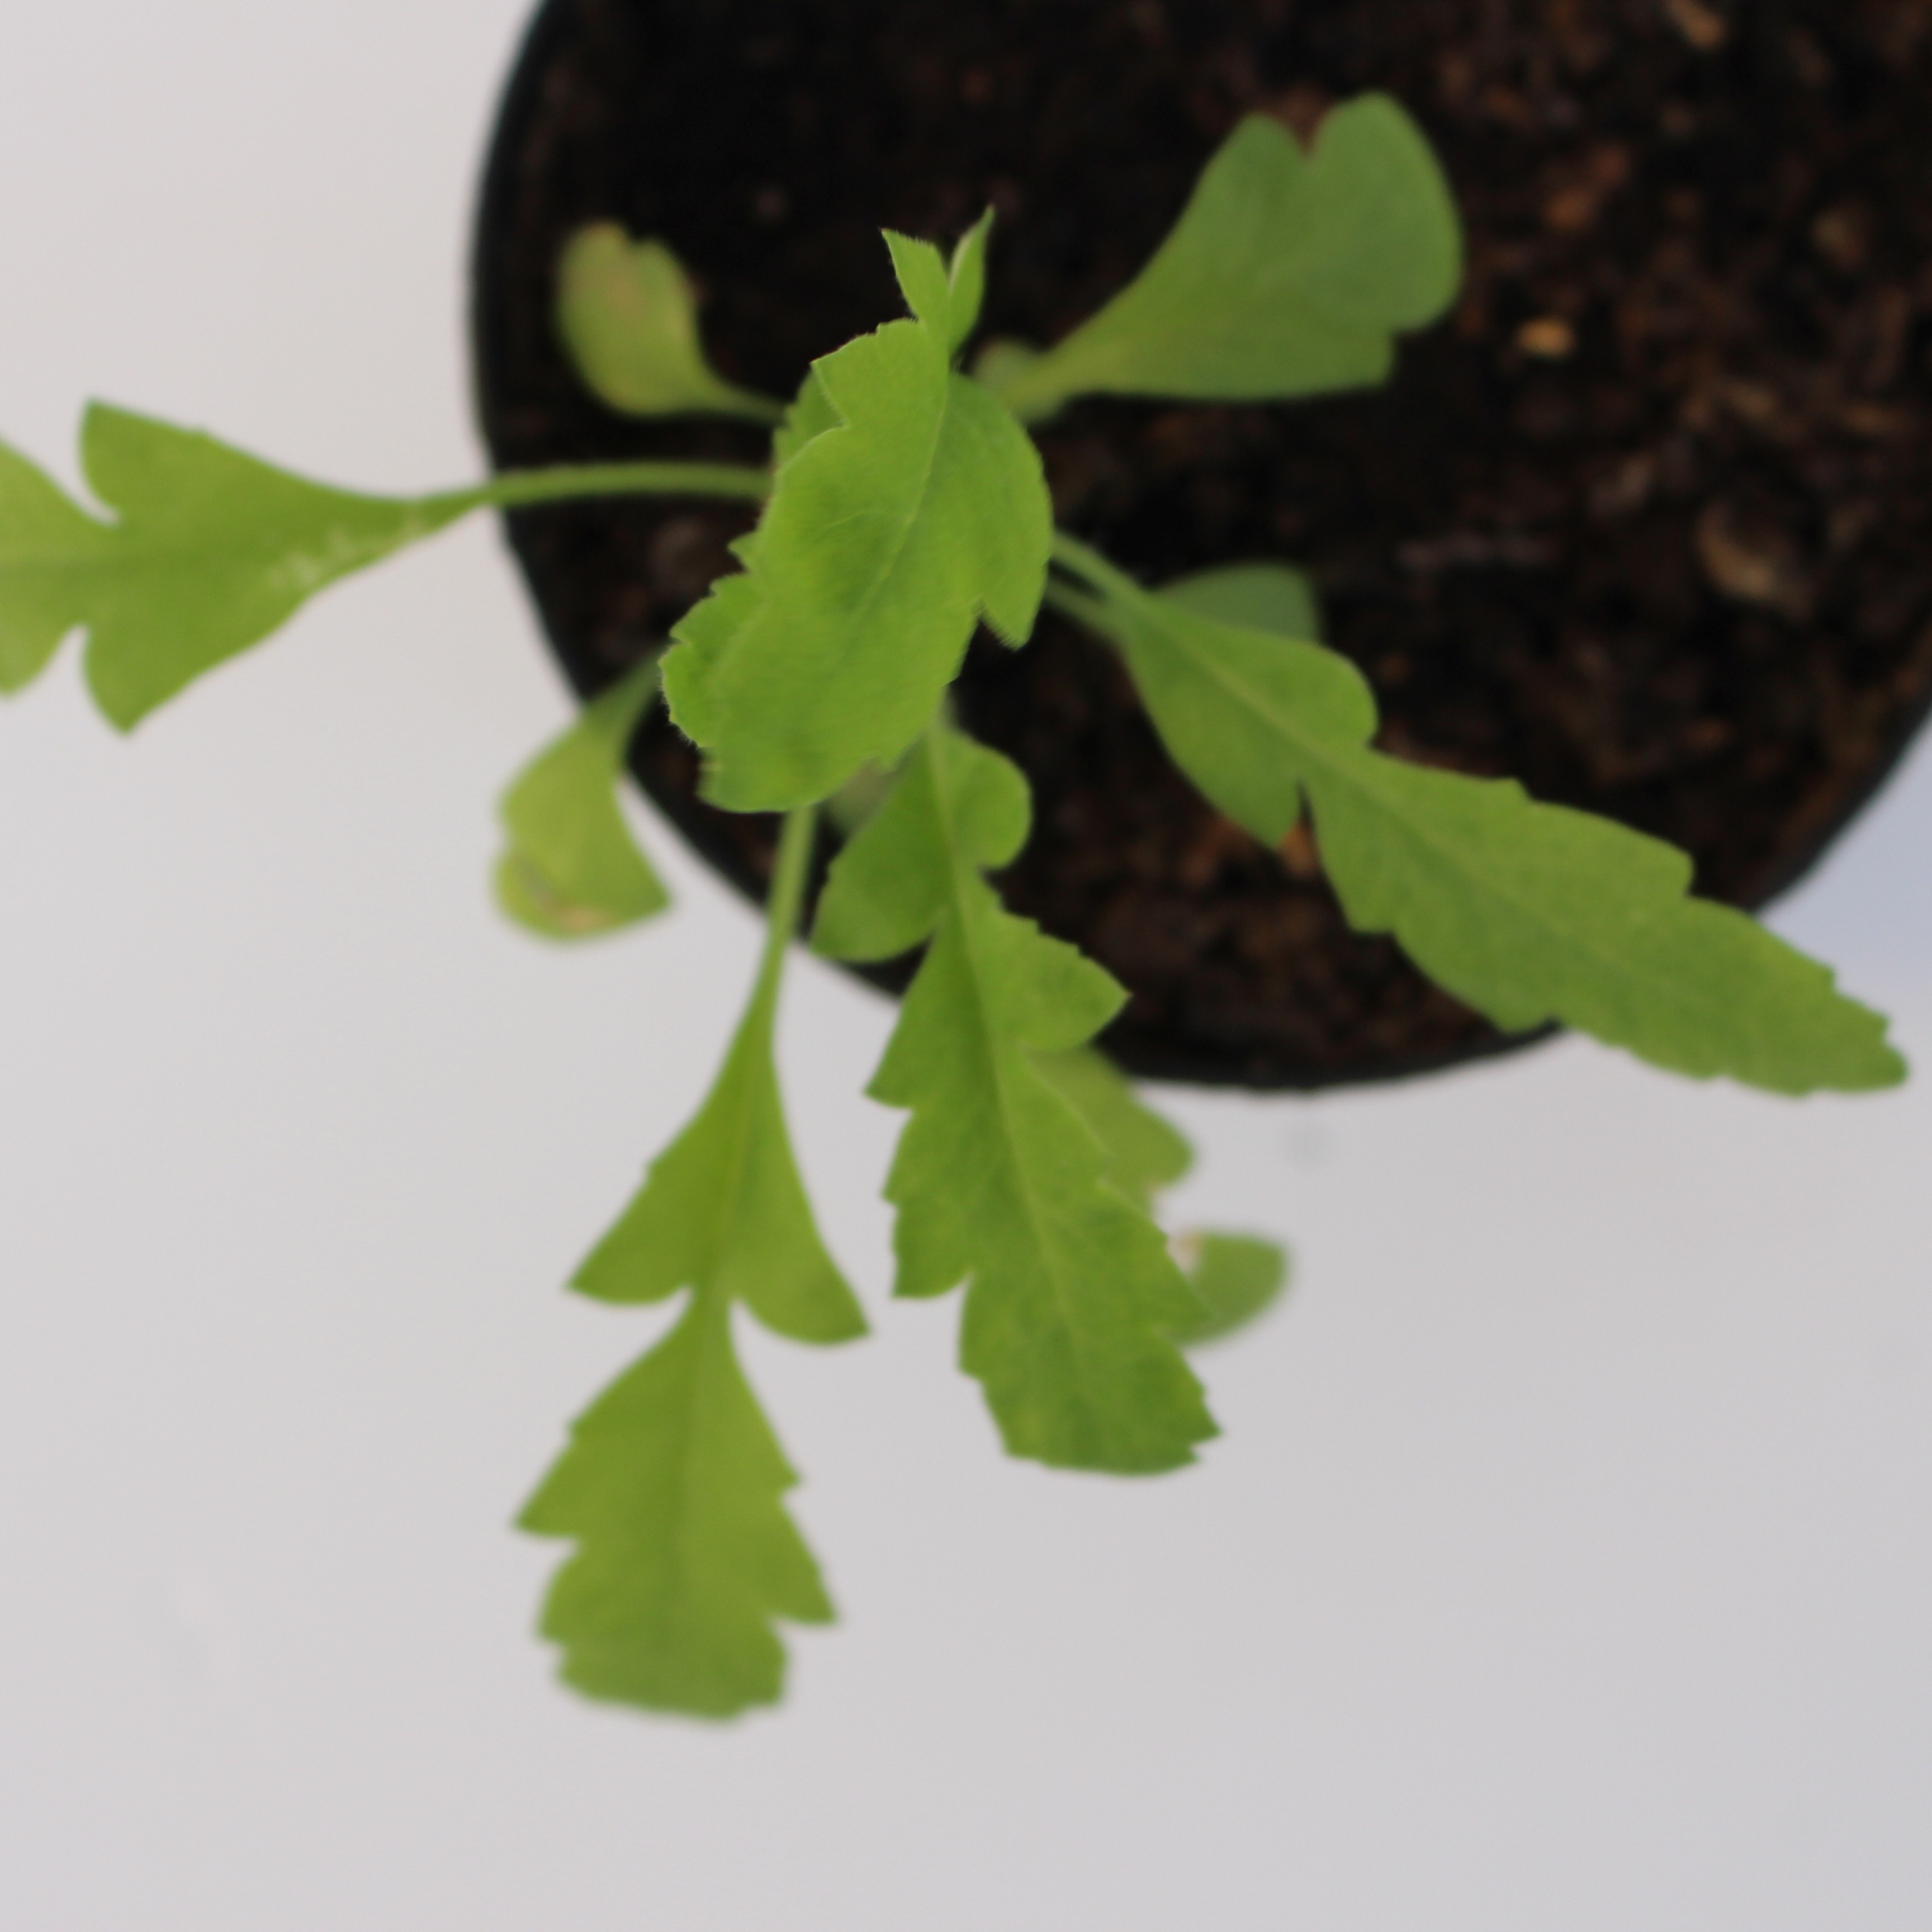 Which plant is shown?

Papaver rhoeas
